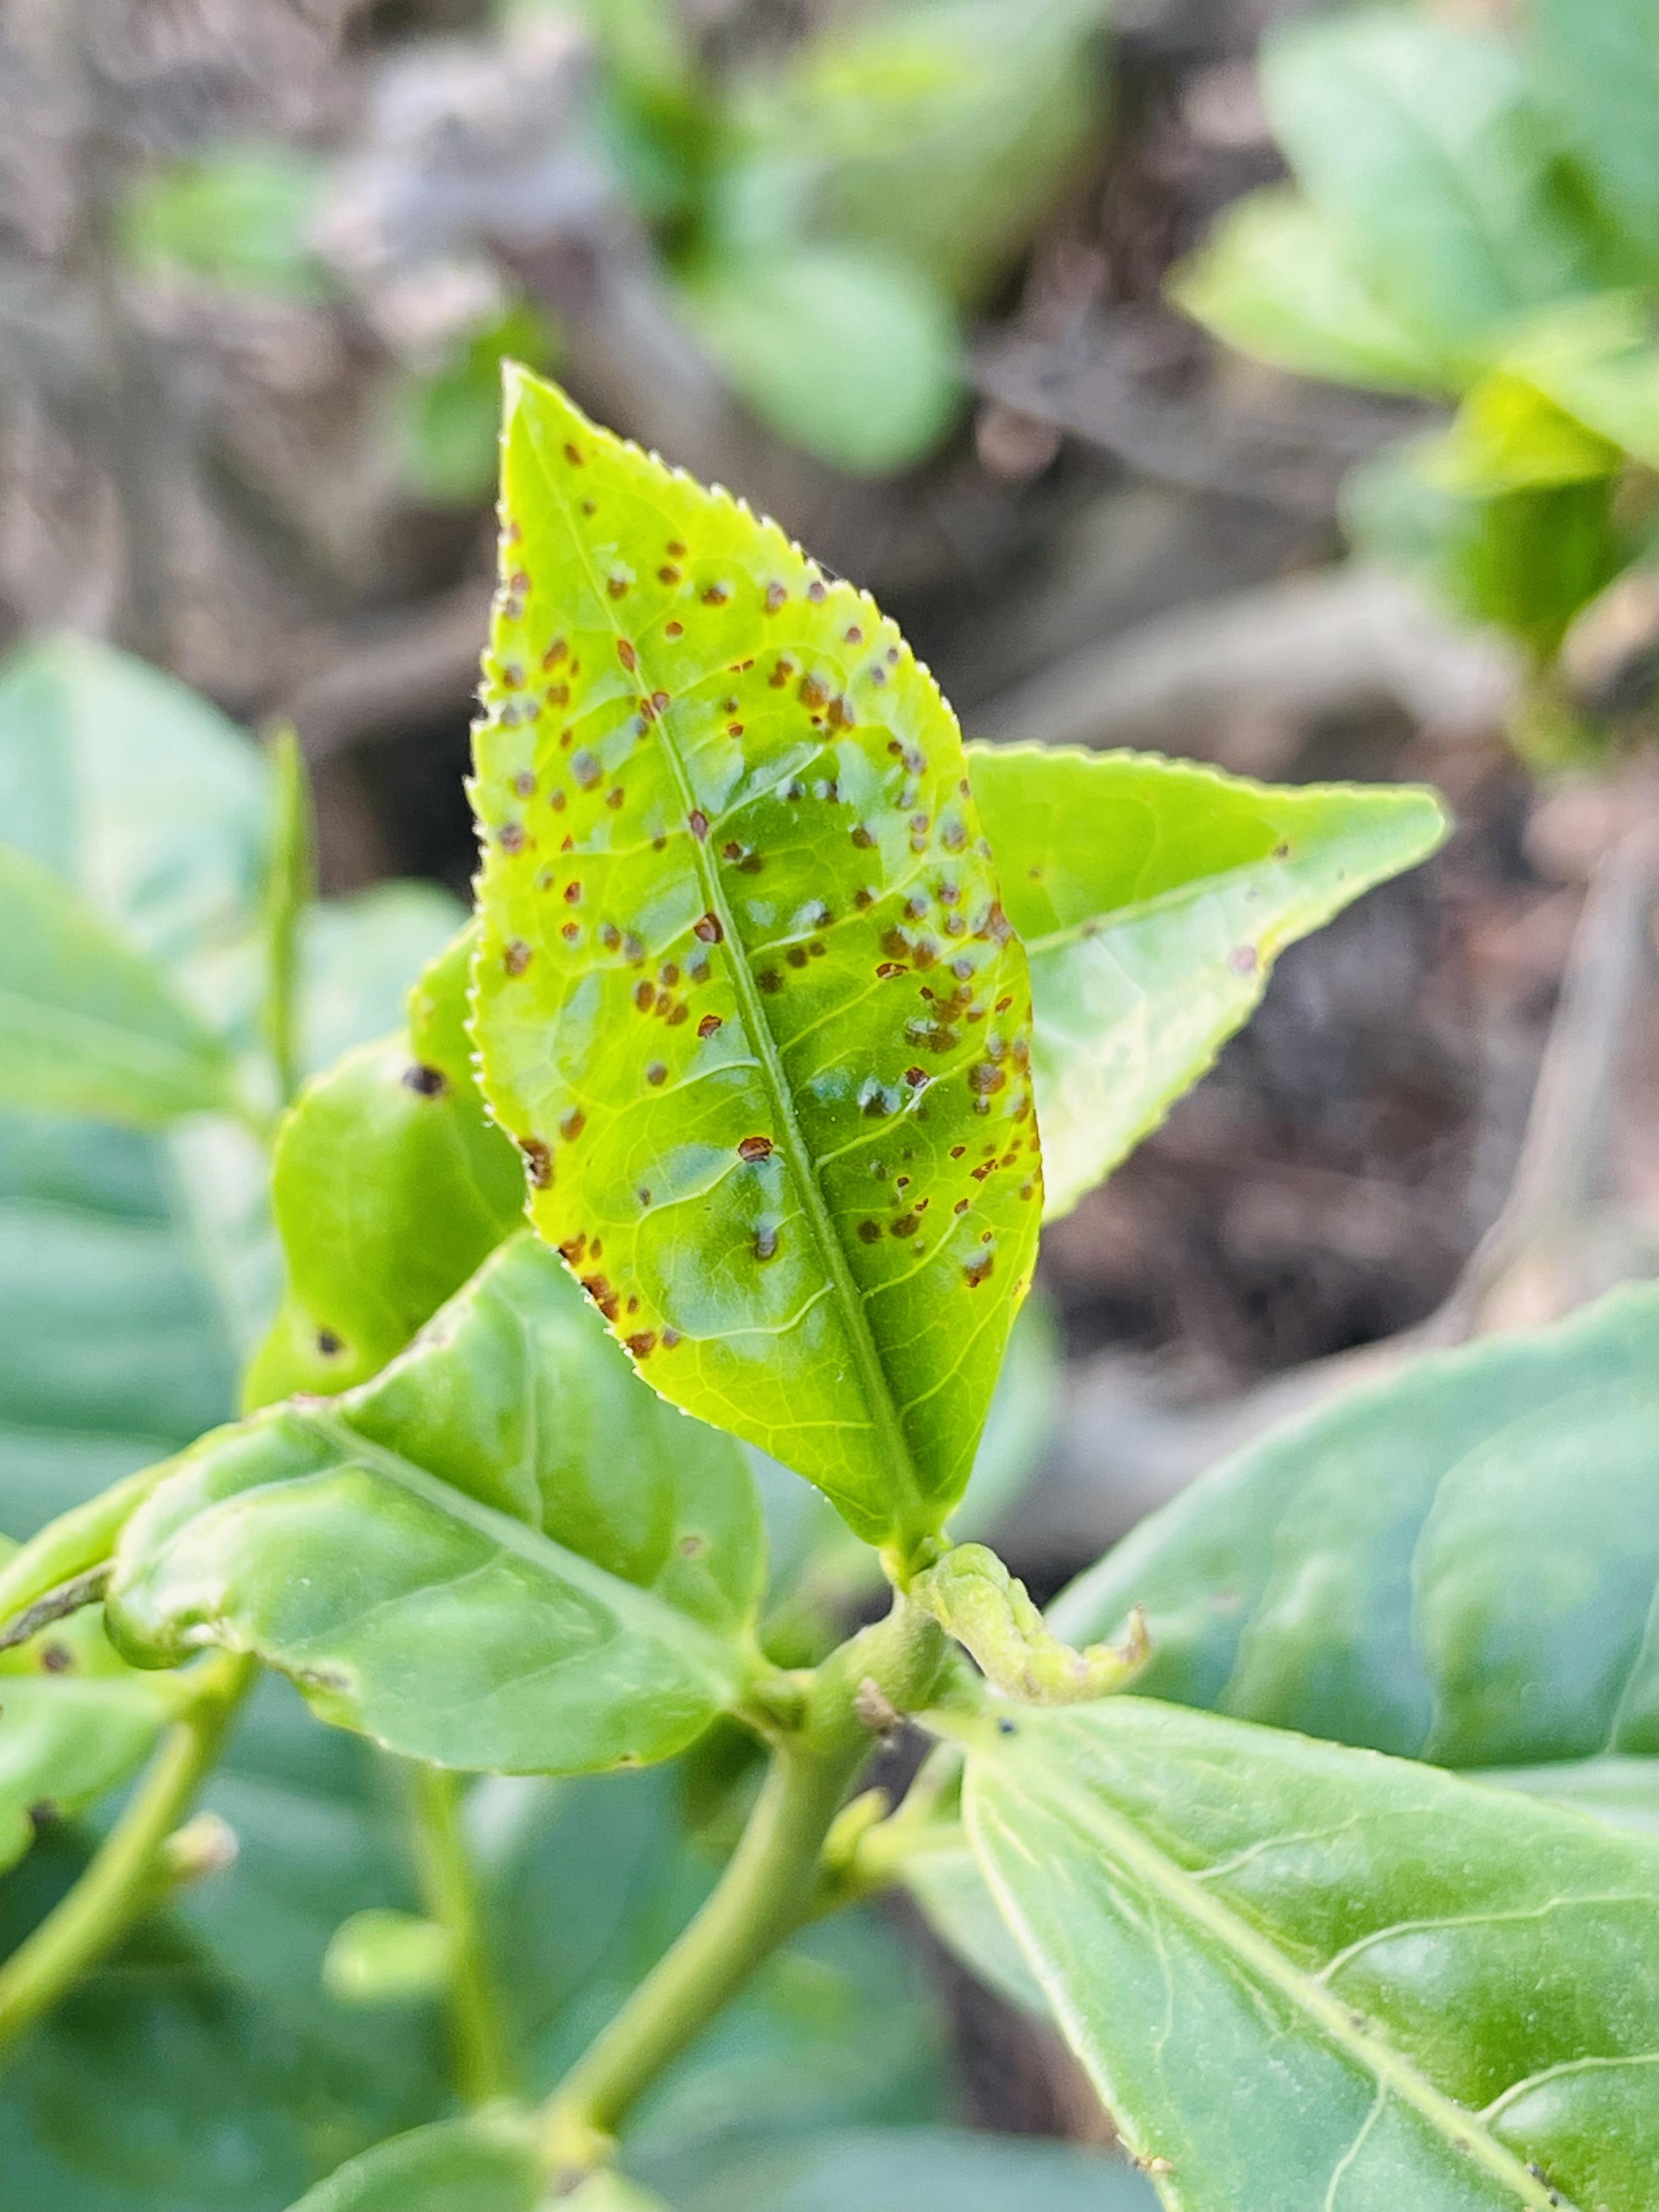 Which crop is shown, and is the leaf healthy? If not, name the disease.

tea, helopeltis
